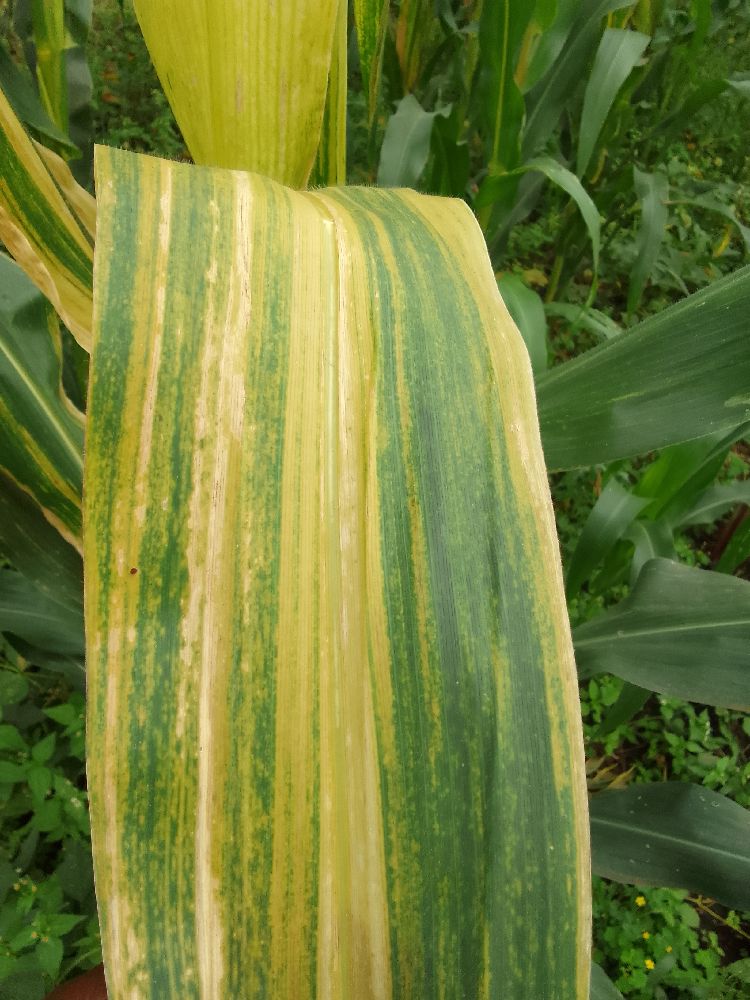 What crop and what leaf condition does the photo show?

maize, maize lethal necrosis
